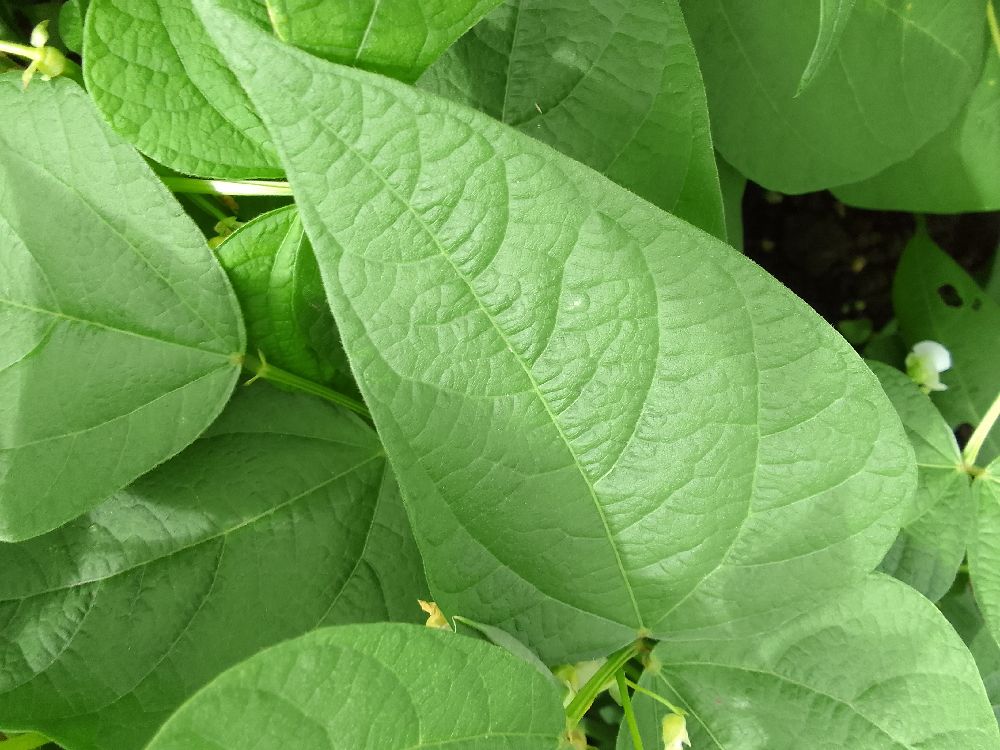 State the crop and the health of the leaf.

common bean, healthy
